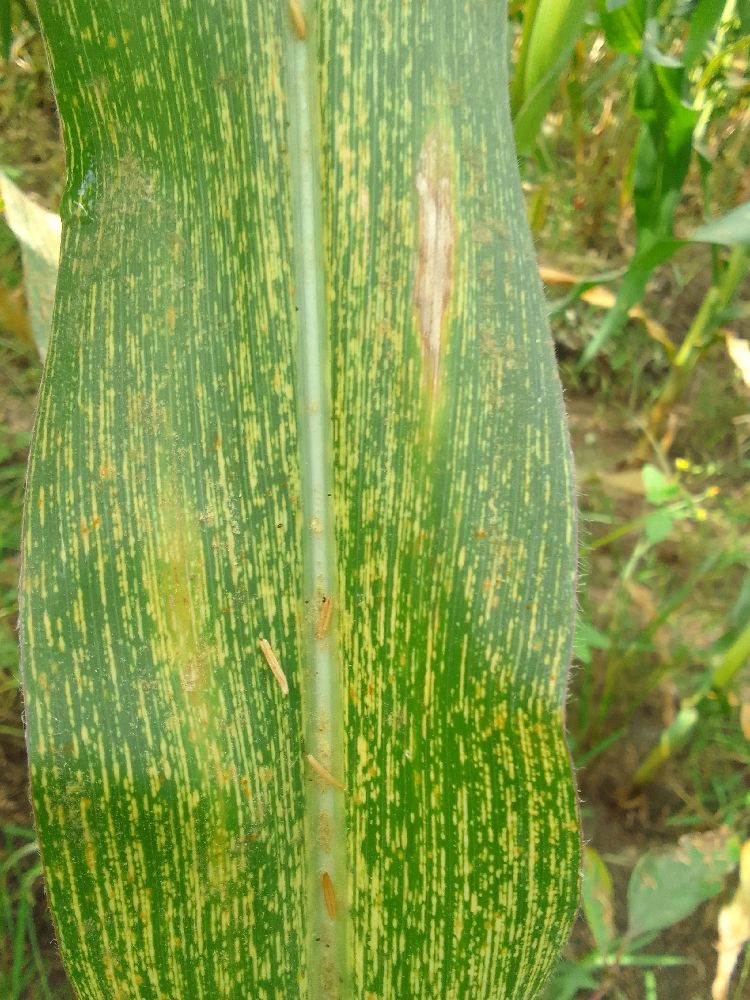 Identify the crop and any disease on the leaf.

maize, maize streak virus
